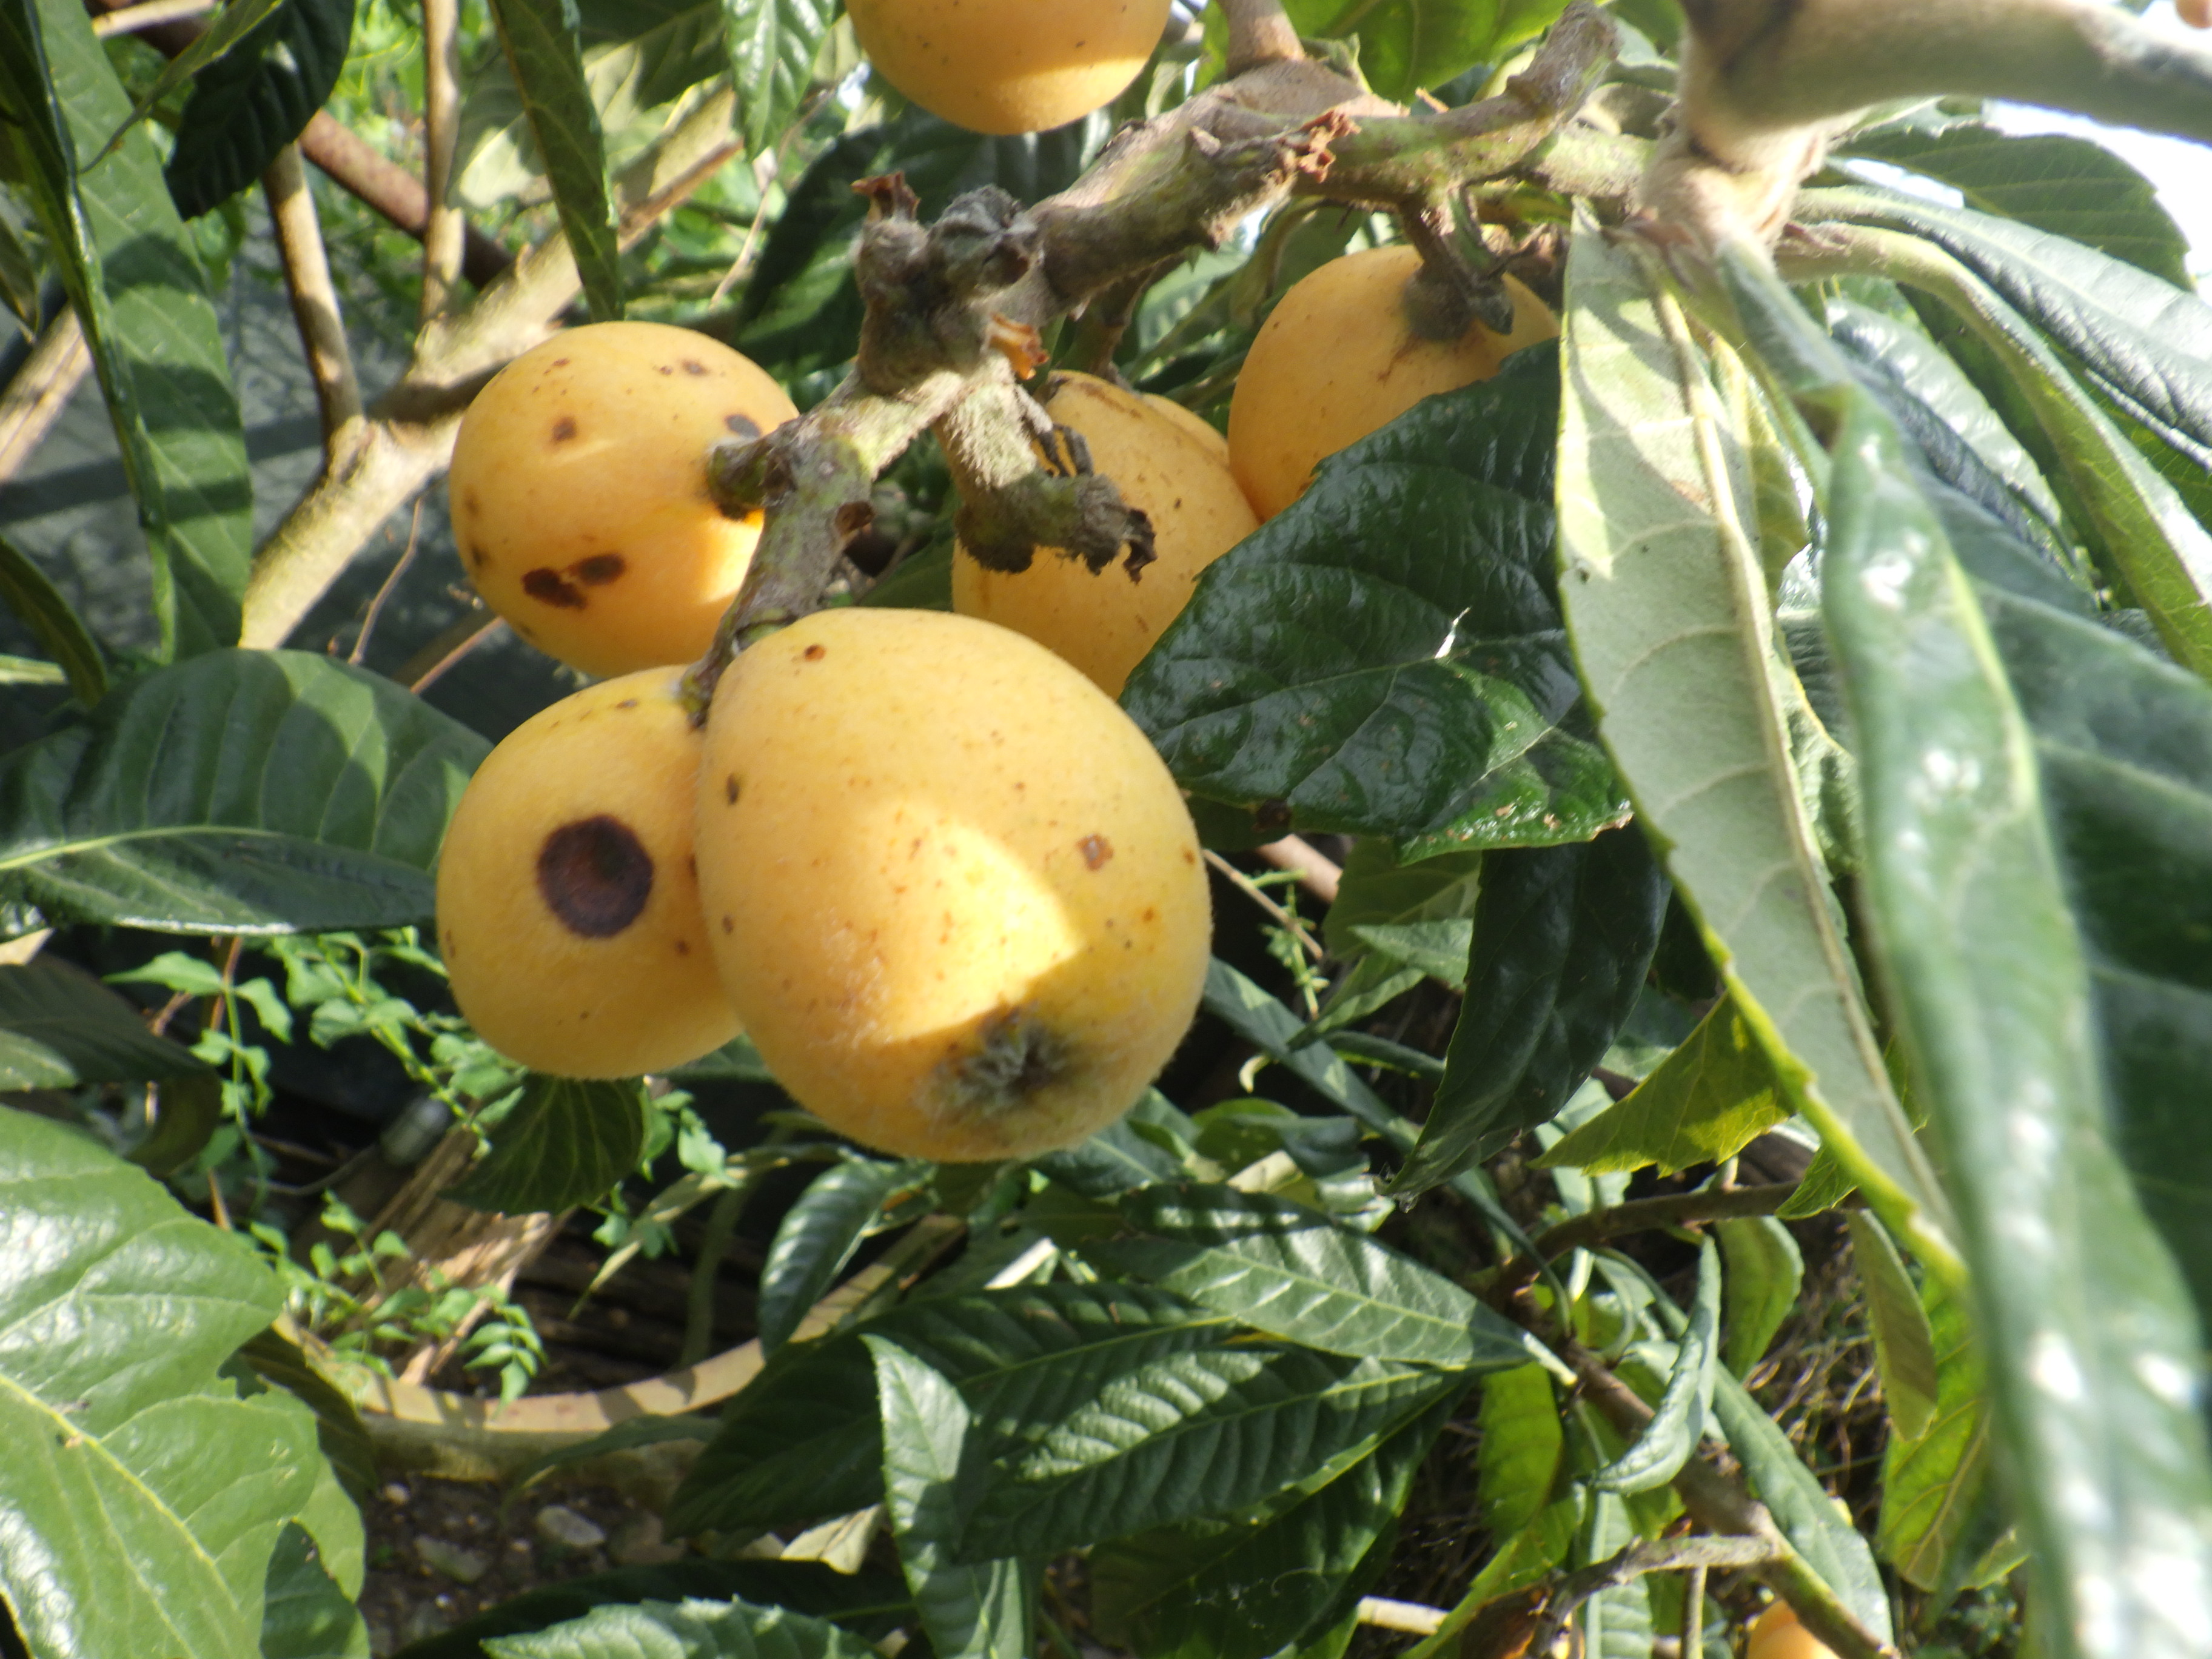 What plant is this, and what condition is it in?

japanese medlar, scab
